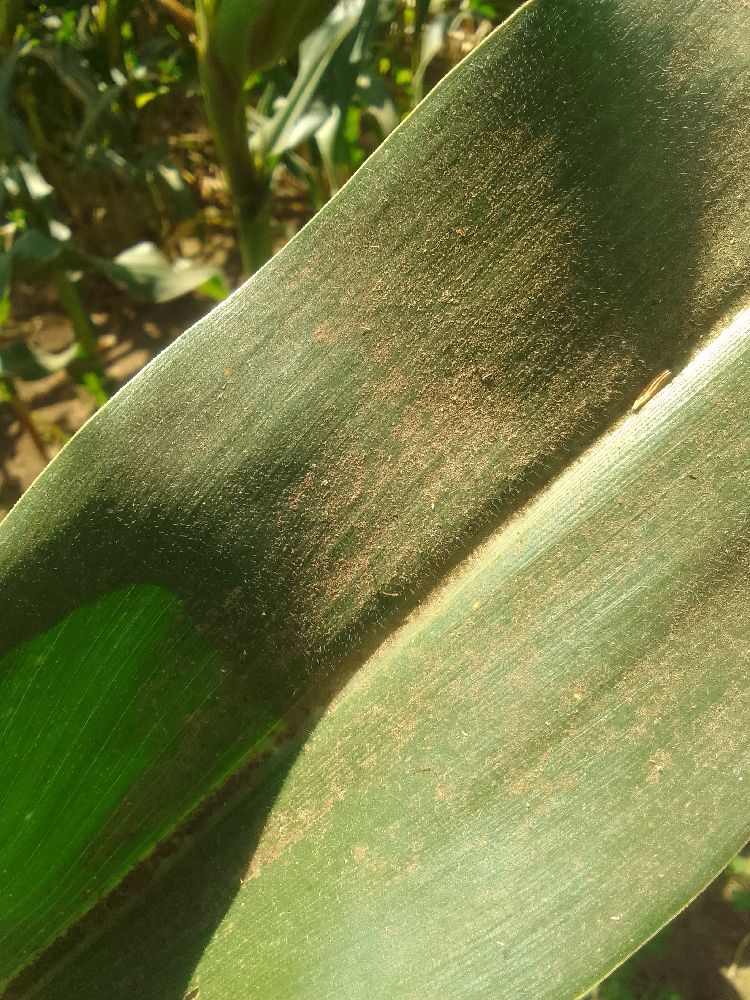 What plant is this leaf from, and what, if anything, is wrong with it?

maize, healthy
